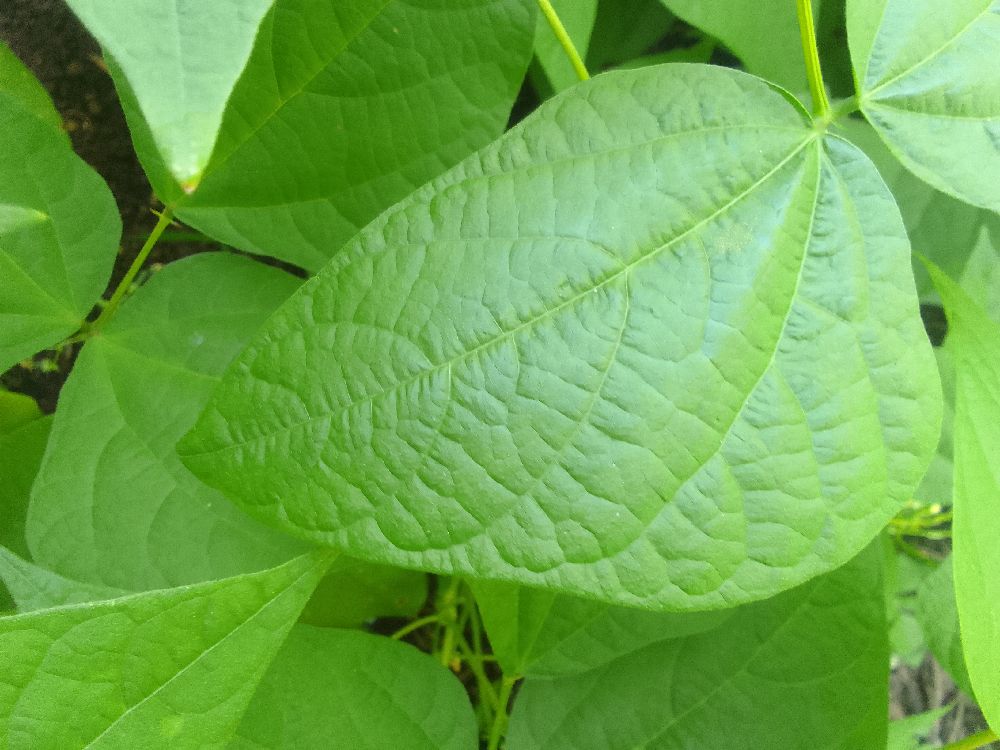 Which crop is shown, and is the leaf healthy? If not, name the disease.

common bean, healthy
